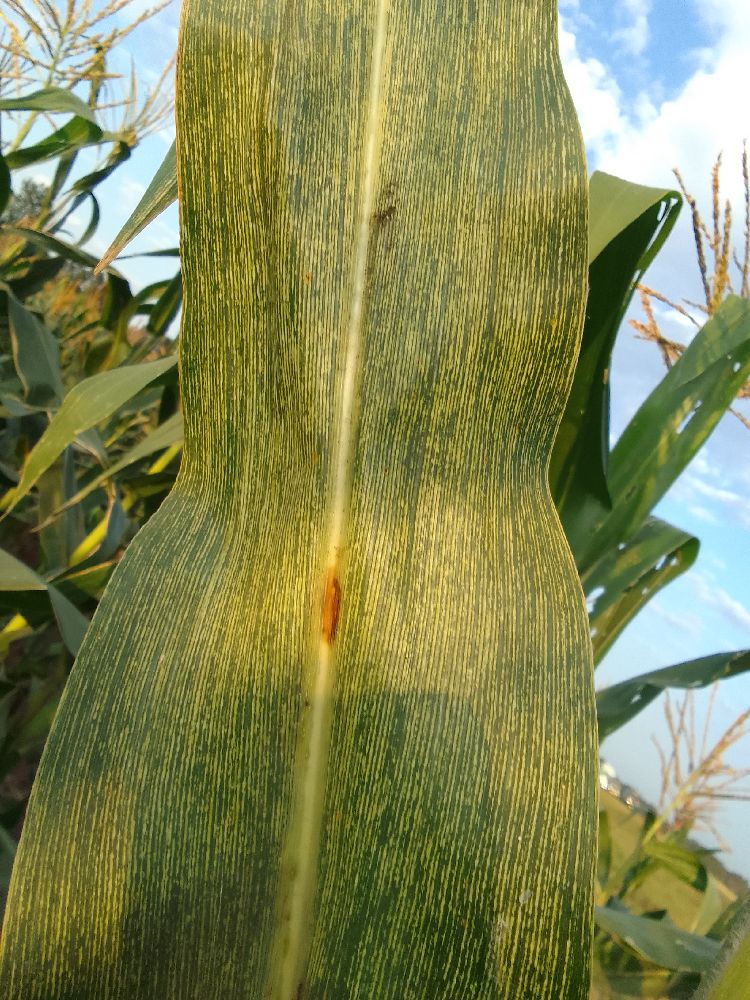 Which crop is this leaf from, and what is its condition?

maize, maize streak virus
